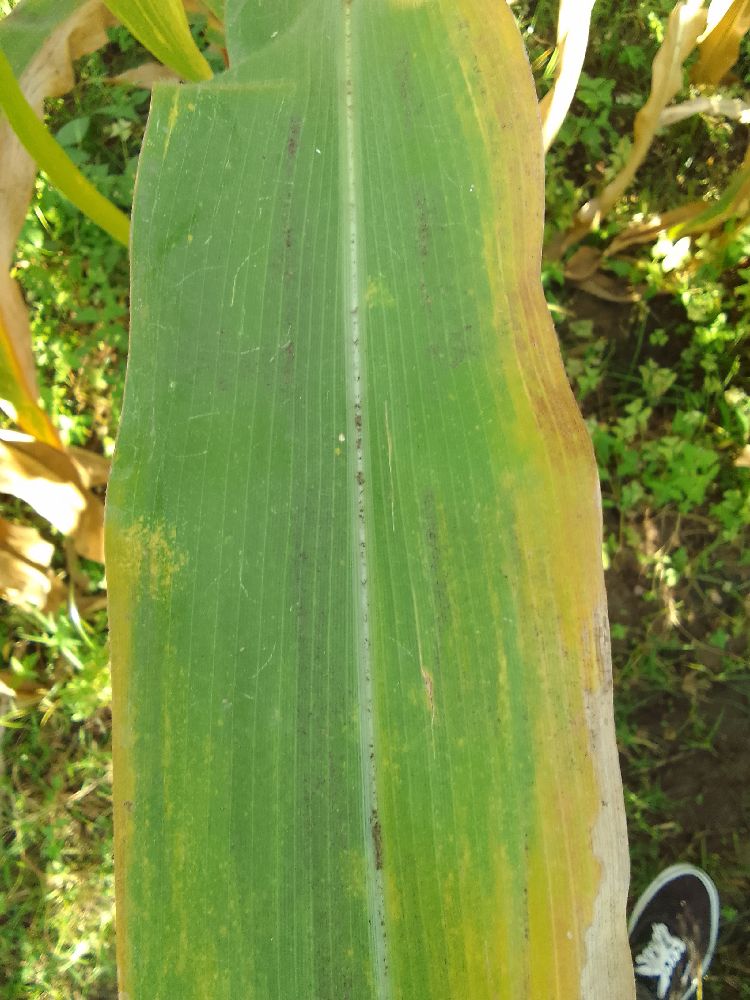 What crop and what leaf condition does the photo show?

maize, maize lethal necrosis
